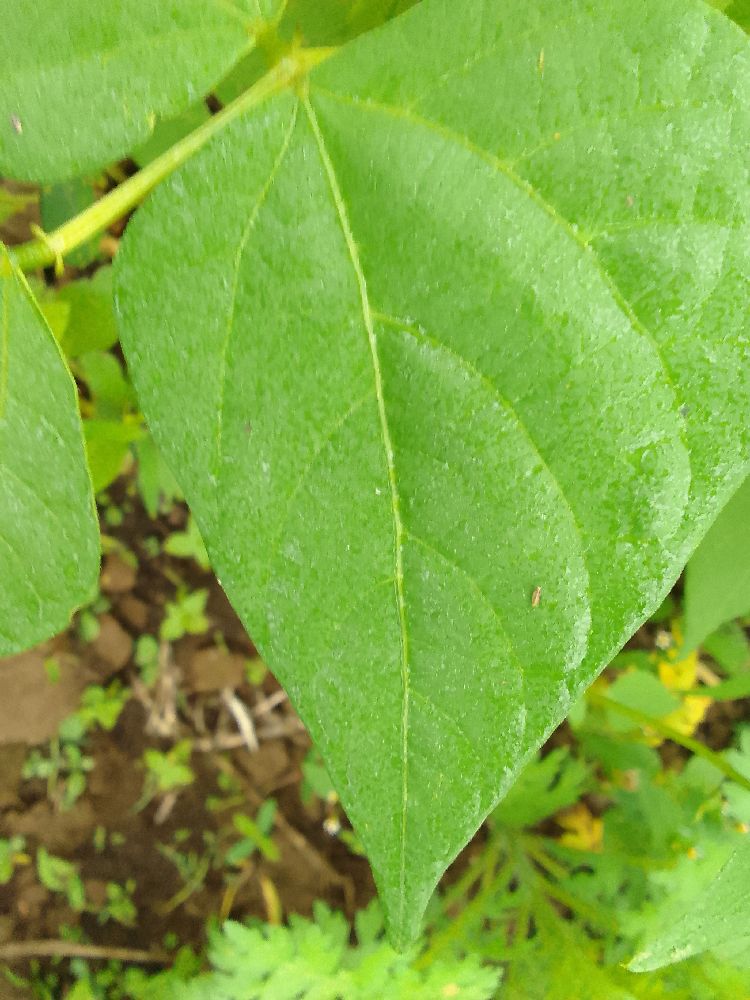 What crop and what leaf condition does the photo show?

common bean, healthy
